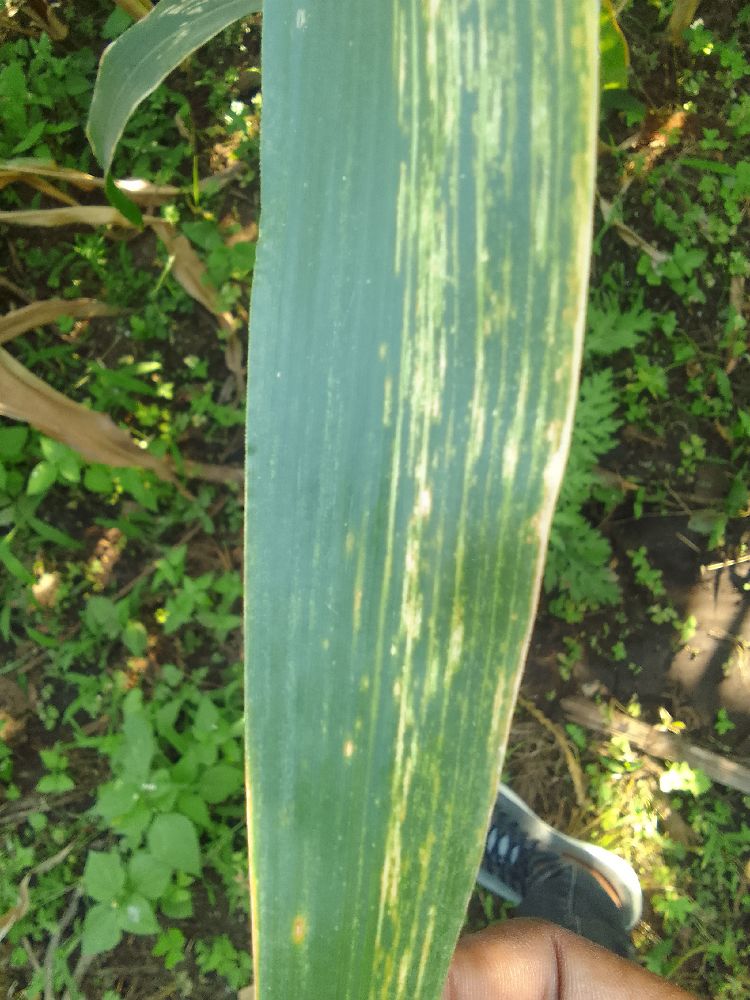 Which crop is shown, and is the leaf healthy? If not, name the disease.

maize, maize lethal necrosis
